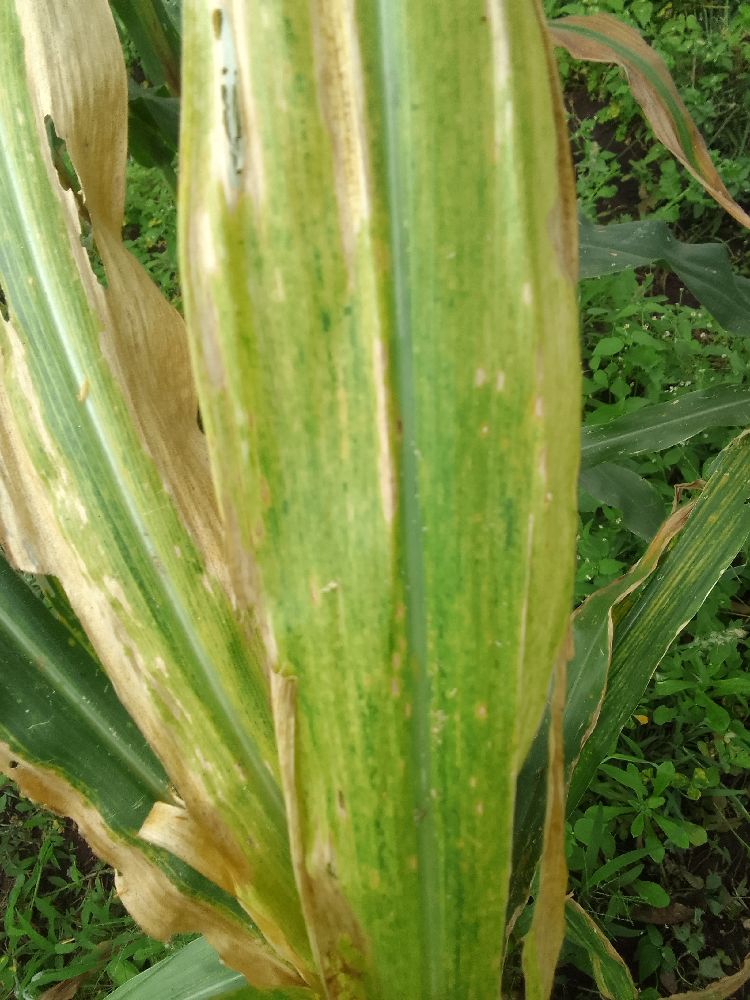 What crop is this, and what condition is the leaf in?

maize, maize lethal necrosis
